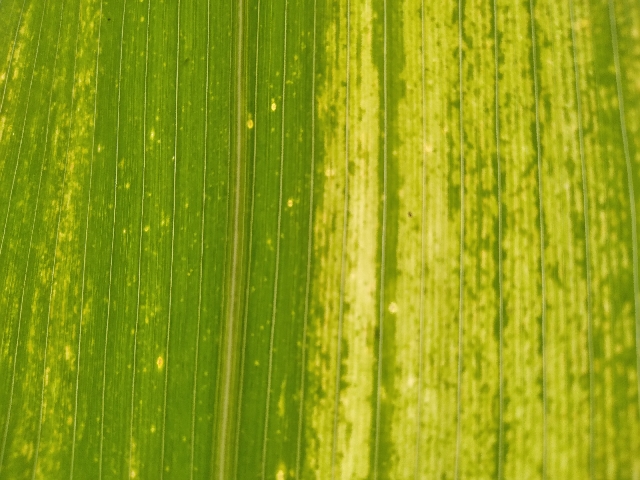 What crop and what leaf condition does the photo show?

maize, maize lethal necrosis
